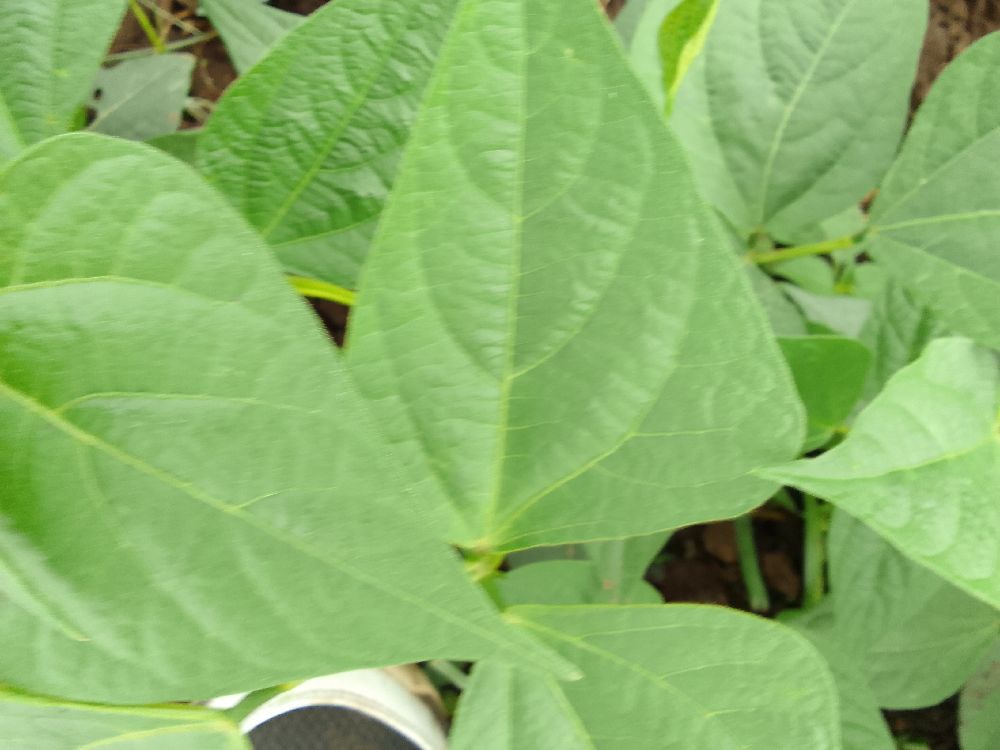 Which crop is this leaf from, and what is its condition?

common bean, healthy
